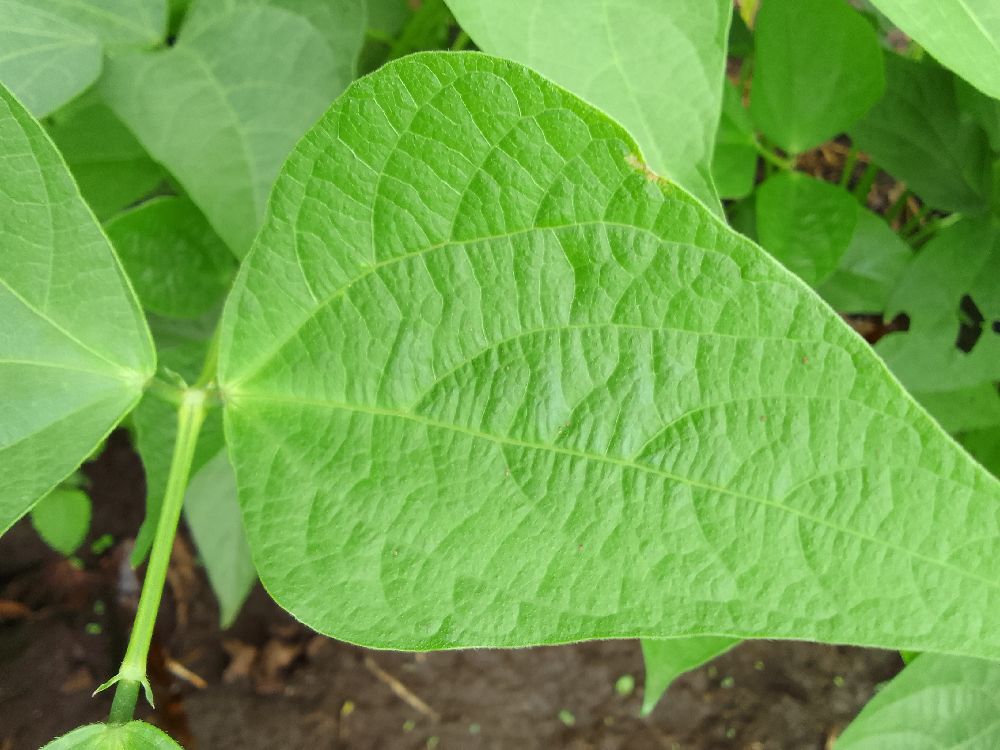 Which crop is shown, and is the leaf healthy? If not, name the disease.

common bean, healthy
